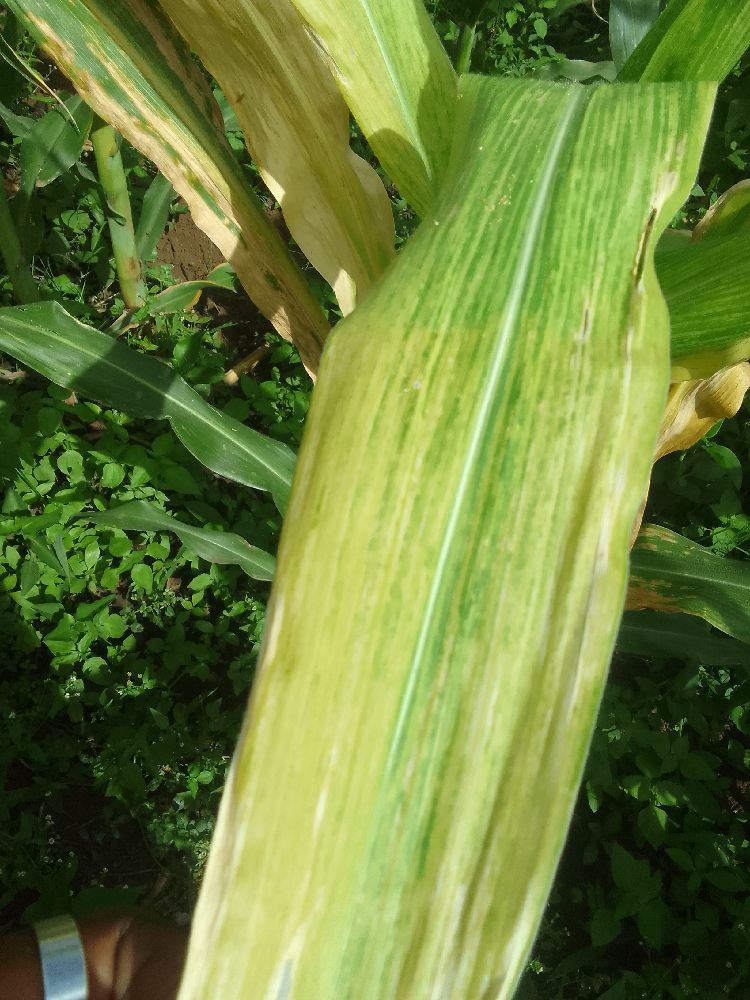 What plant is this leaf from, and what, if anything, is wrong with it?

maize, maize lethal necrosis
